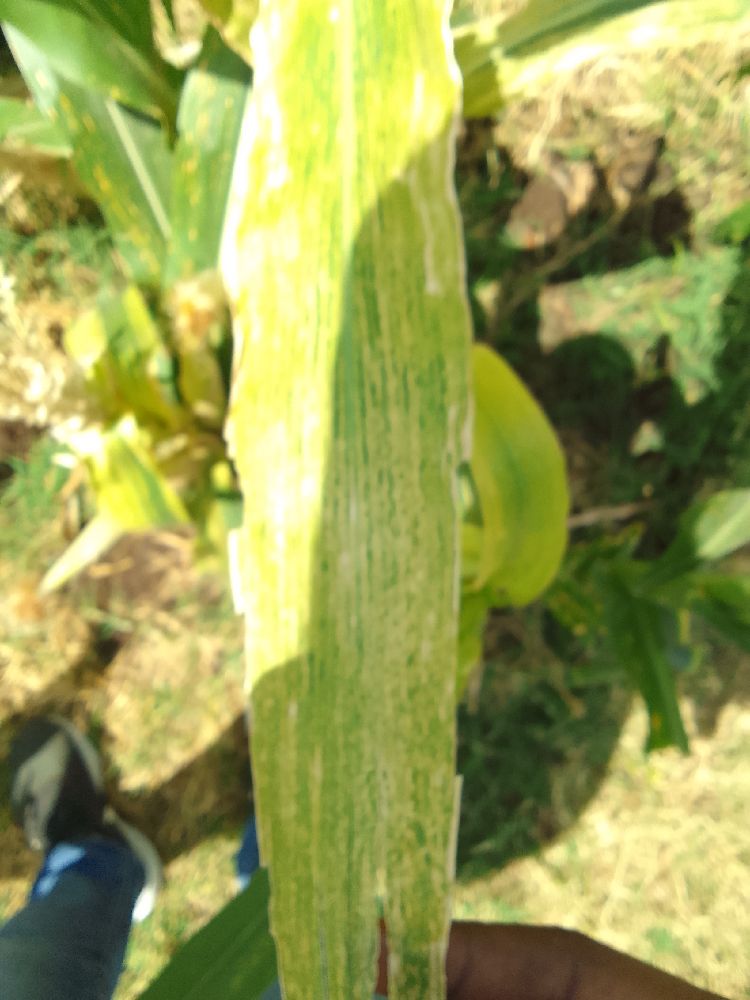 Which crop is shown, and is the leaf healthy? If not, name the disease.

maize, maize lethal necrosis
